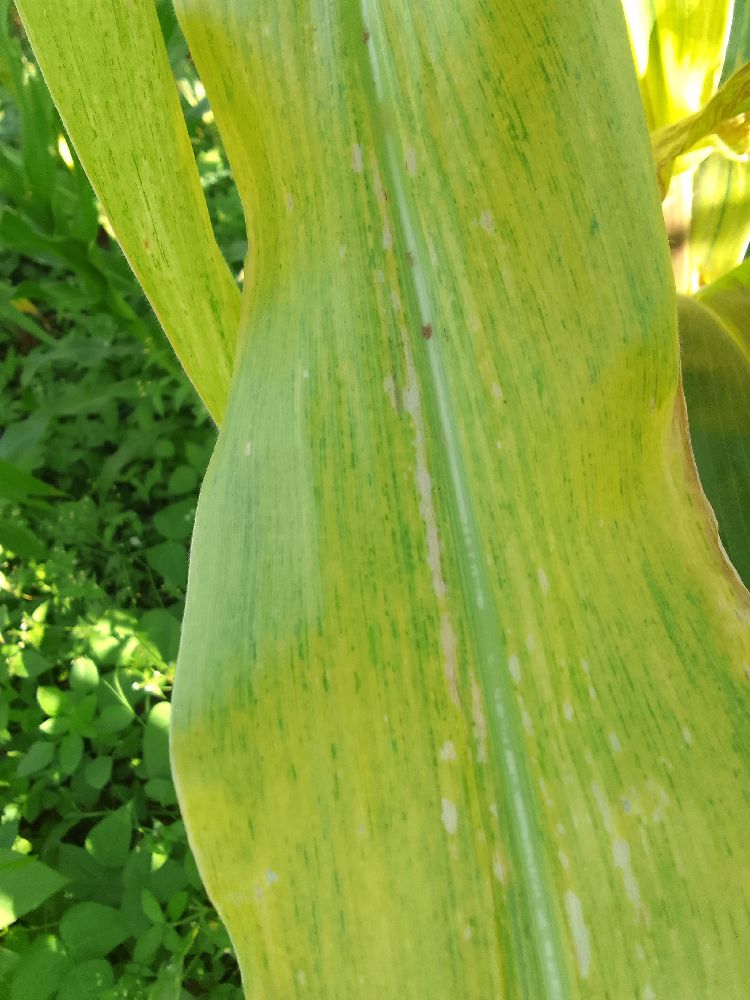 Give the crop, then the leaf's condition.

maize, maize lethal necrosis
